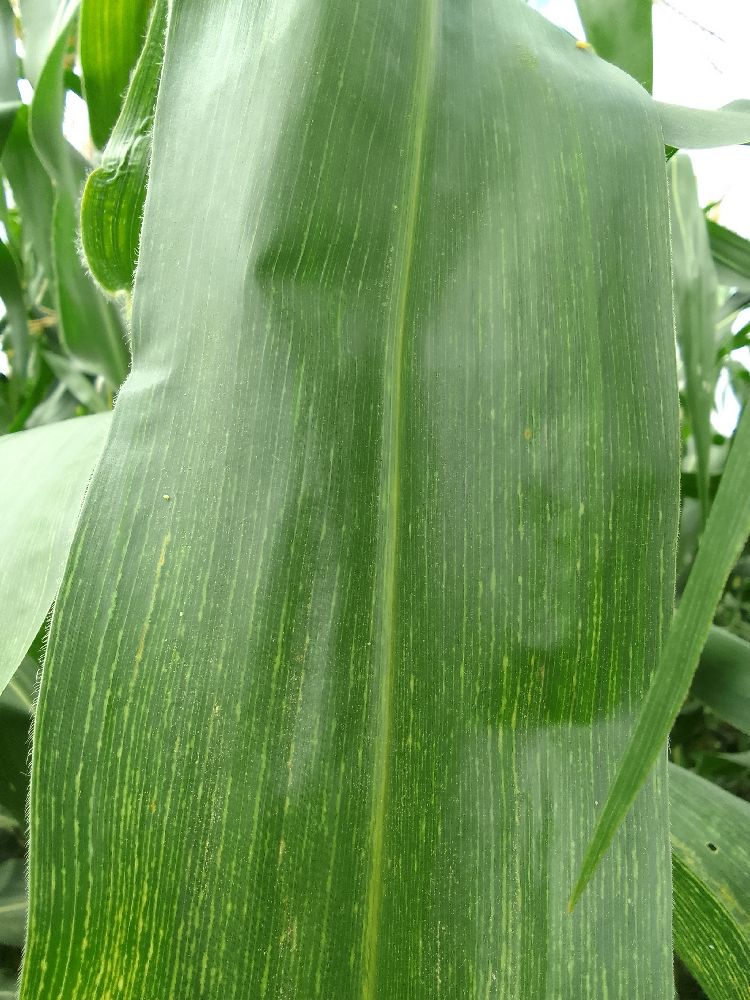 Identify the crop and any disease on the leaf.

maize, maize streak virus
